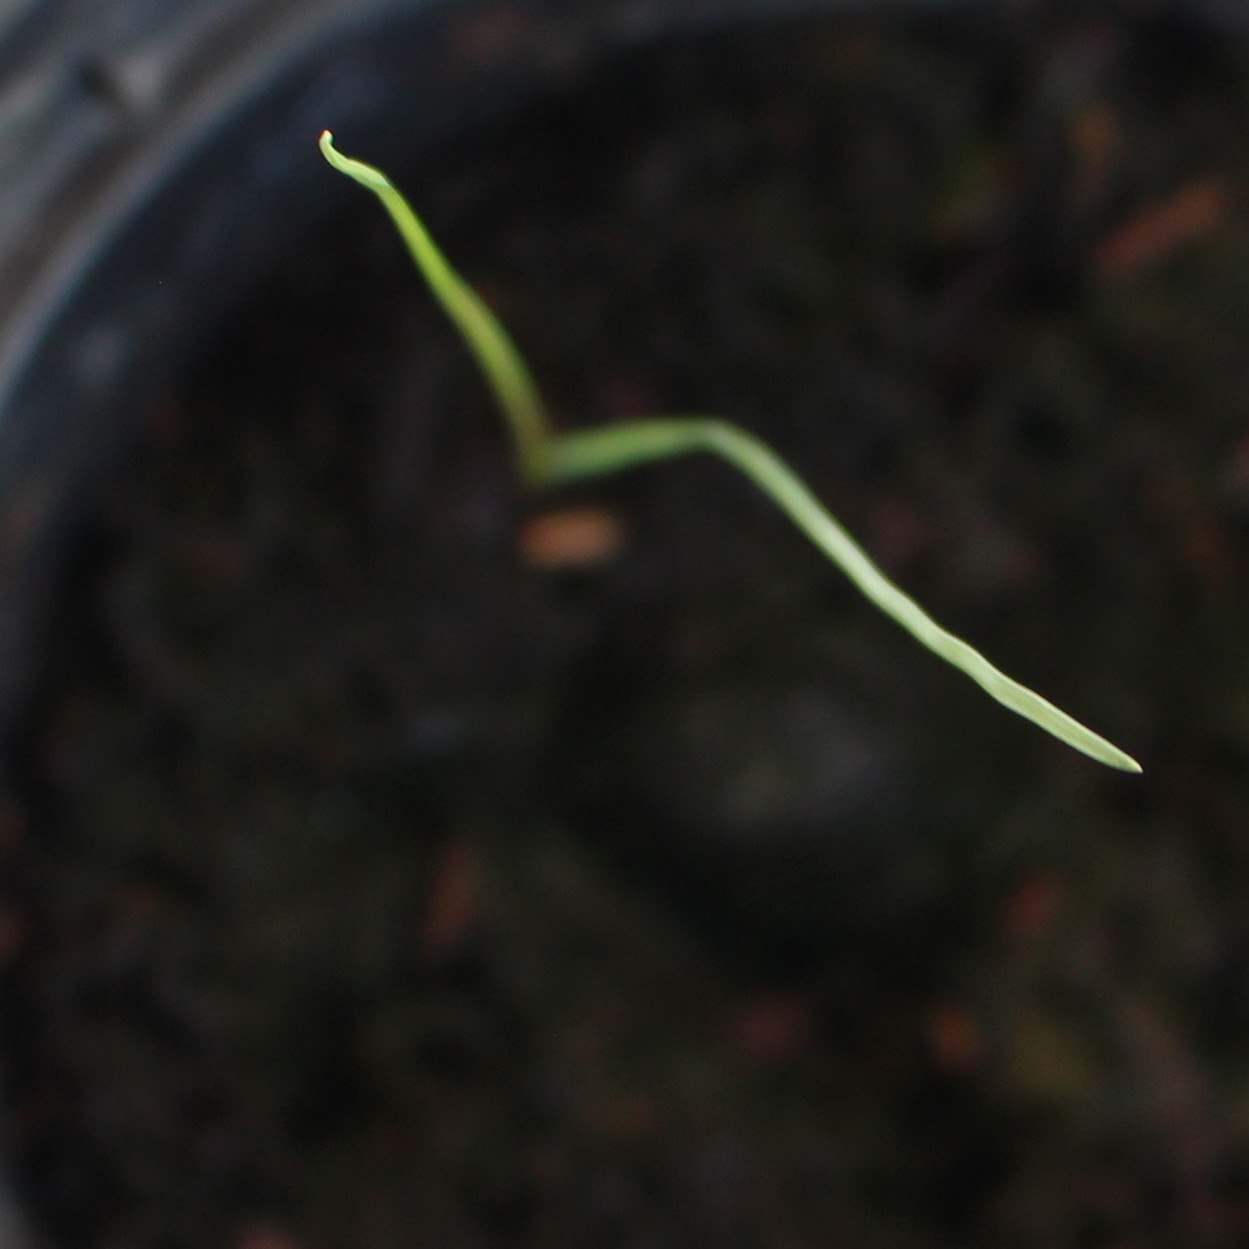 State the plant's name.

Lolium multiflorum
